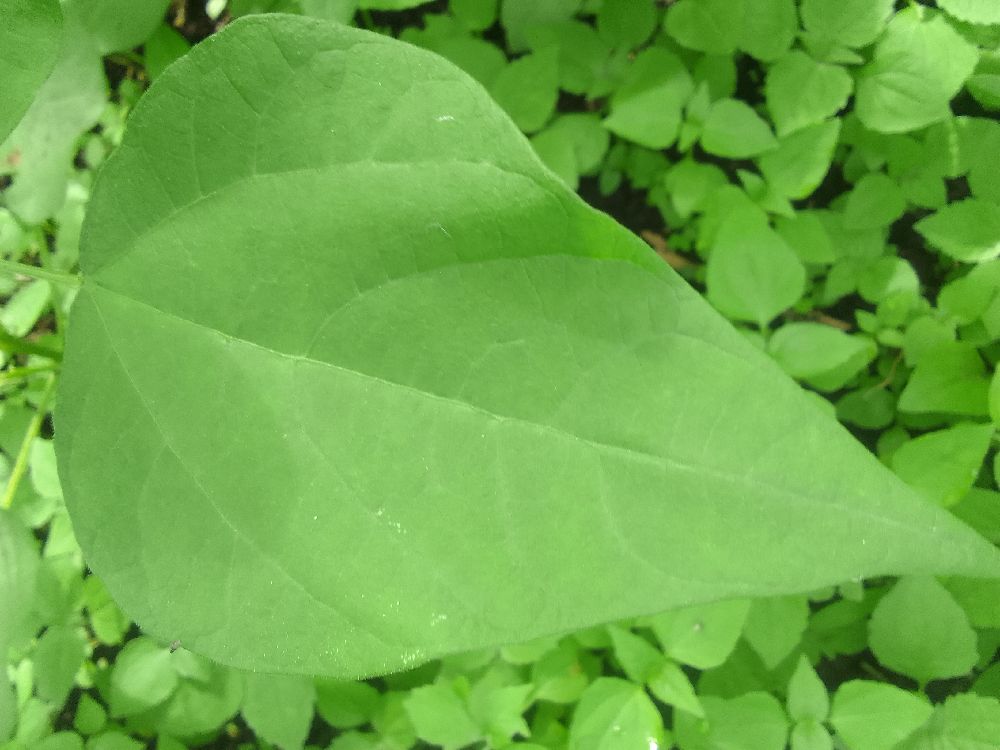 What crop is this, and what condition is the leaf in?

common bean, healthy
